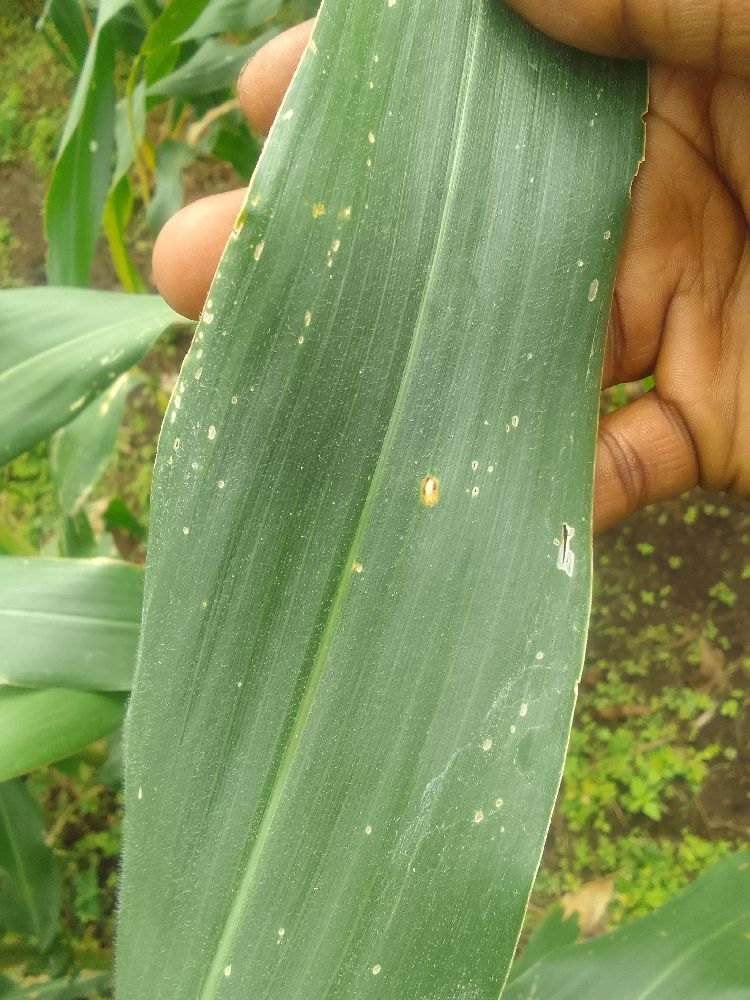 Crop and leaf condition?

maize, healthy
